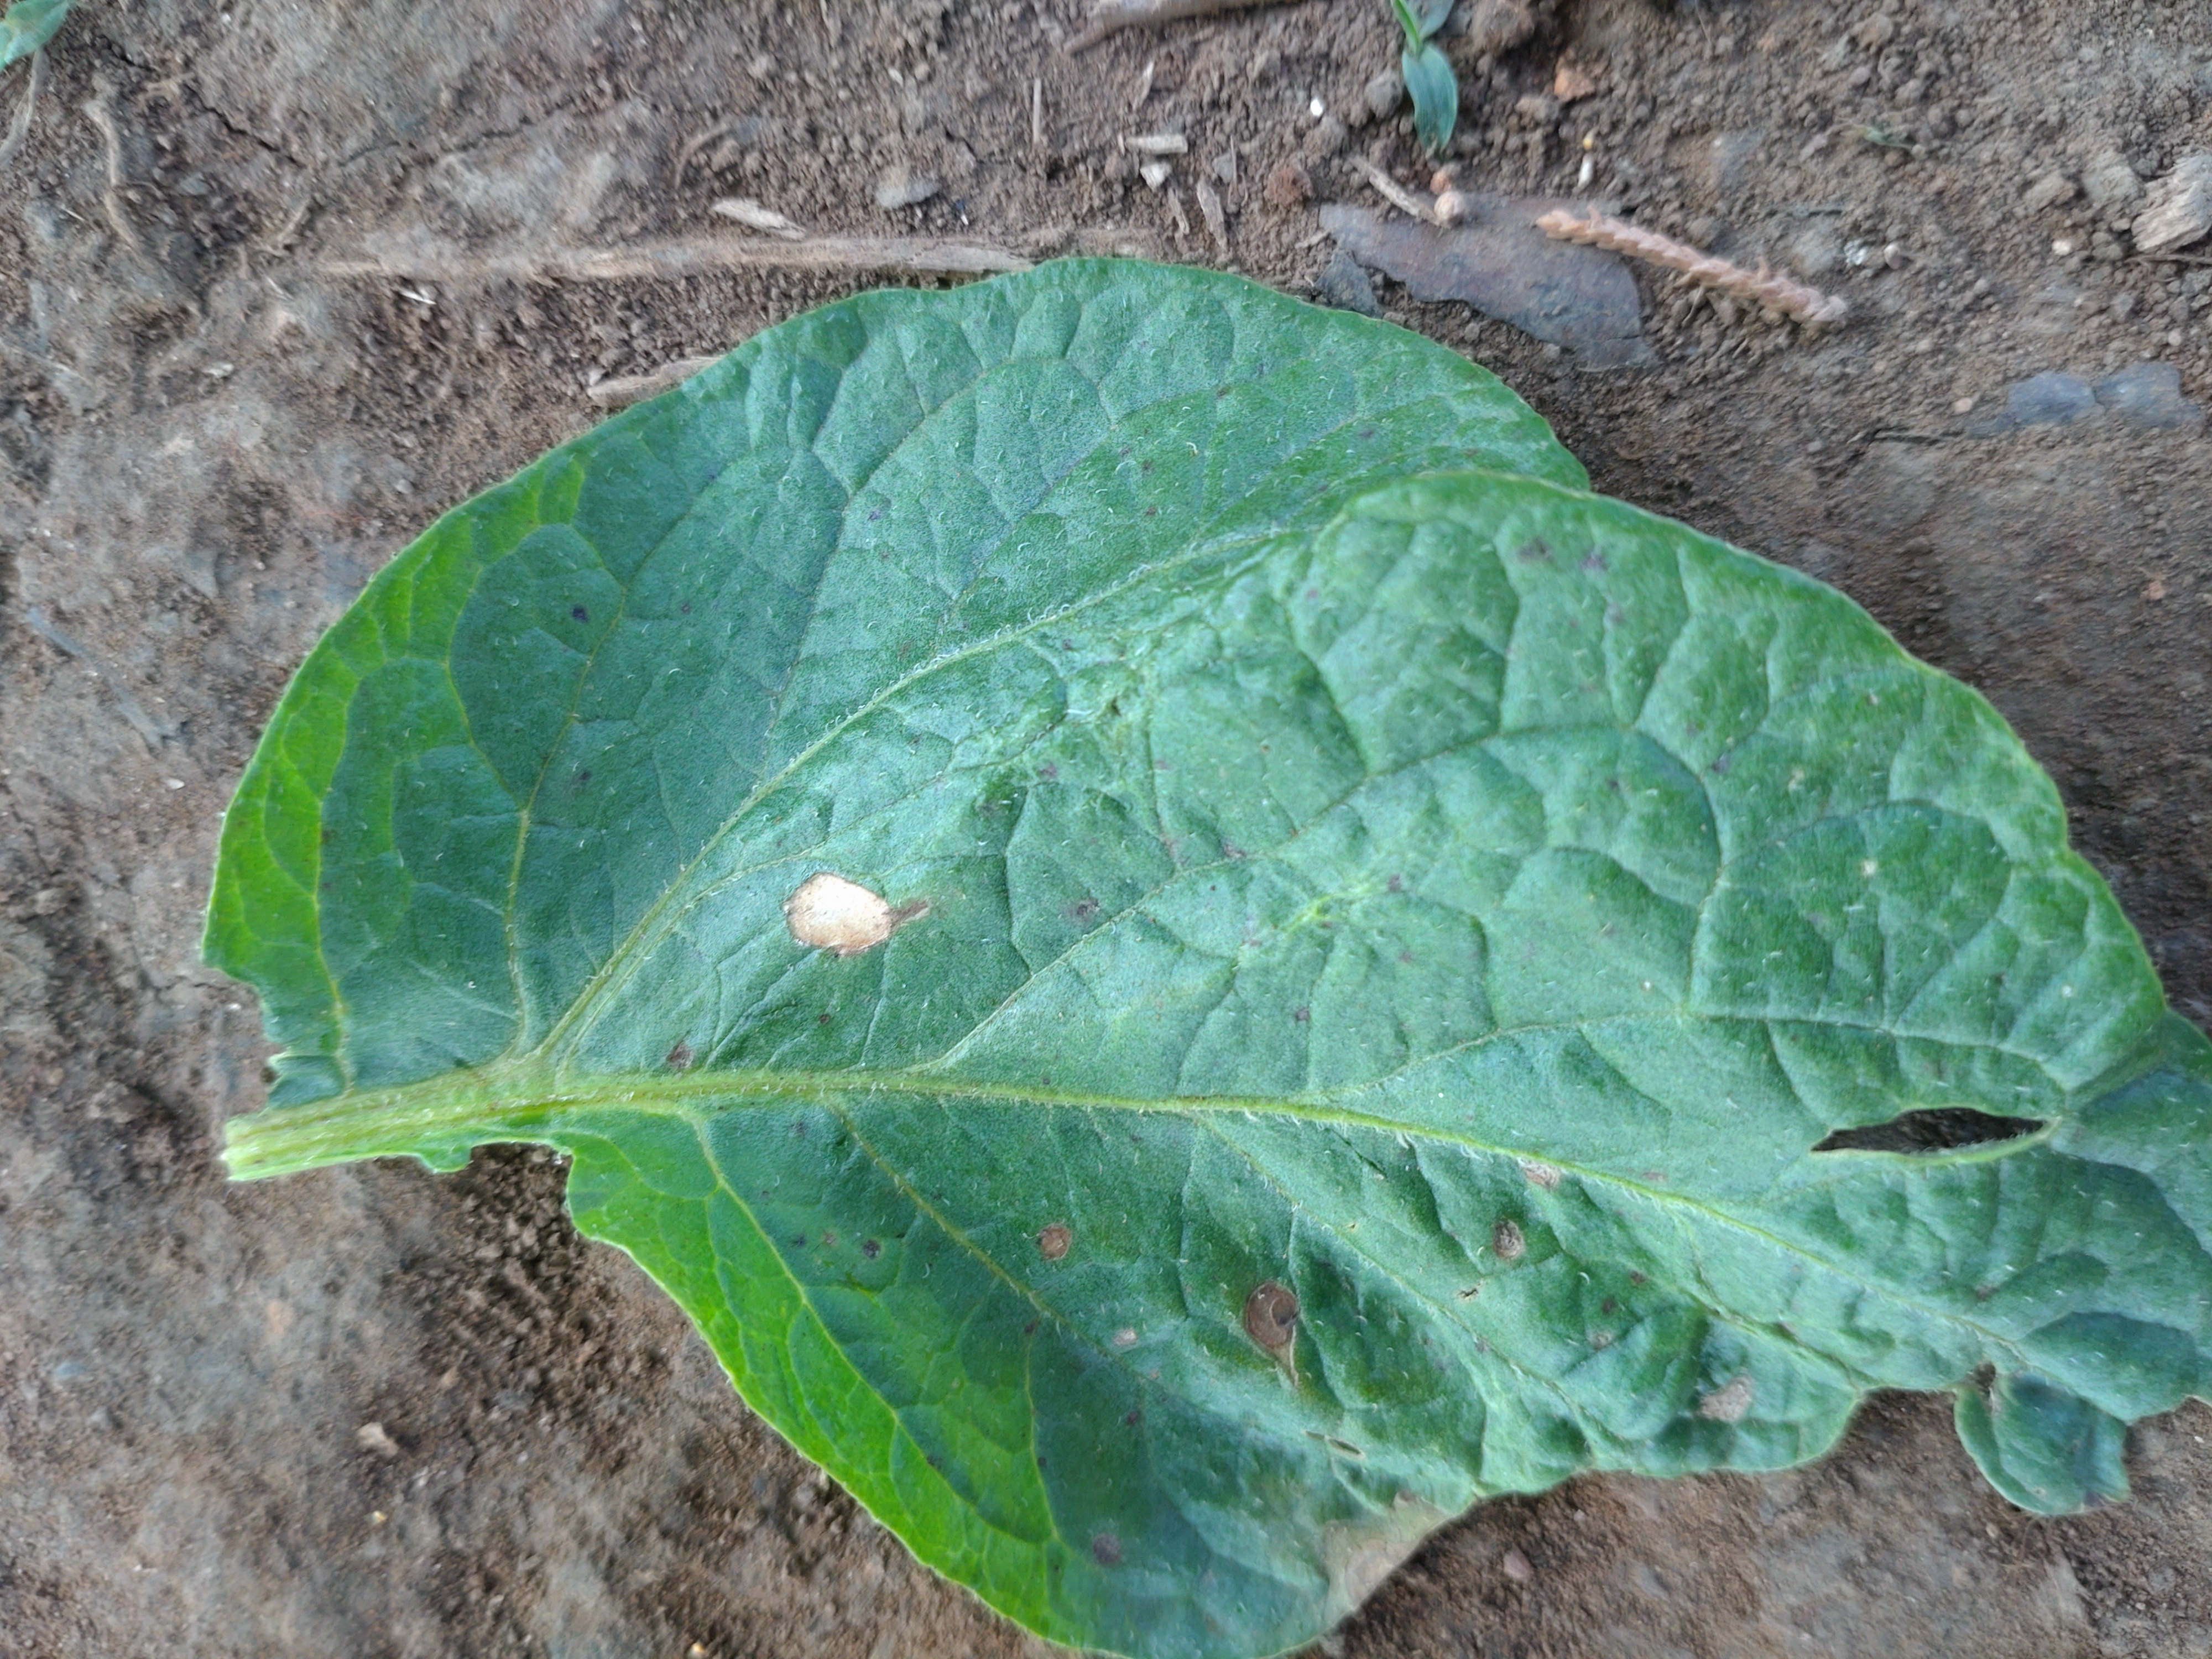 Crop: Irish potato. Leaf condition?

early blight
